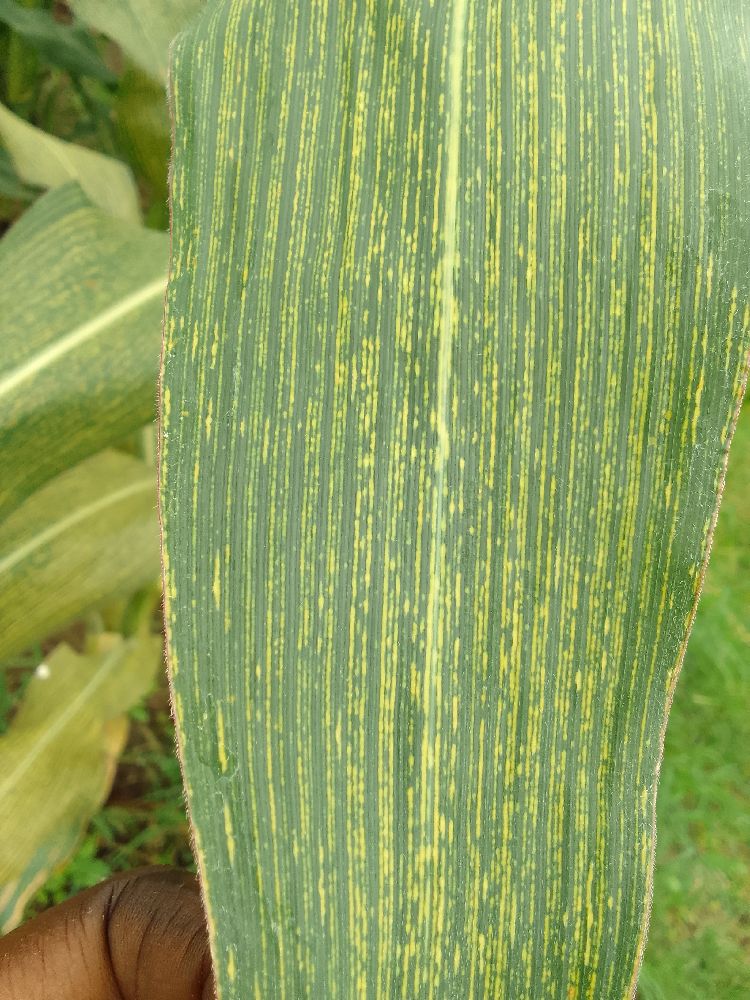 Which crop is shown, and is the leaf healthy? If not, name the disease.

maize, maize streak virus
